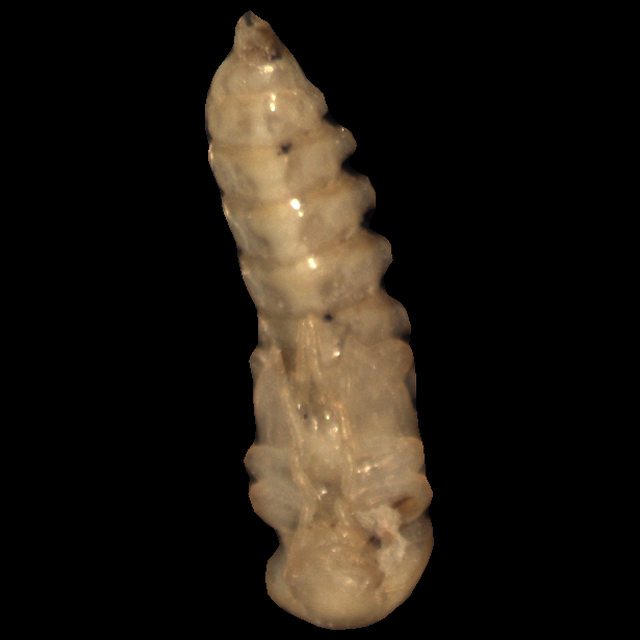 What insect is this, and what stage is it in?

mealworm pupa
